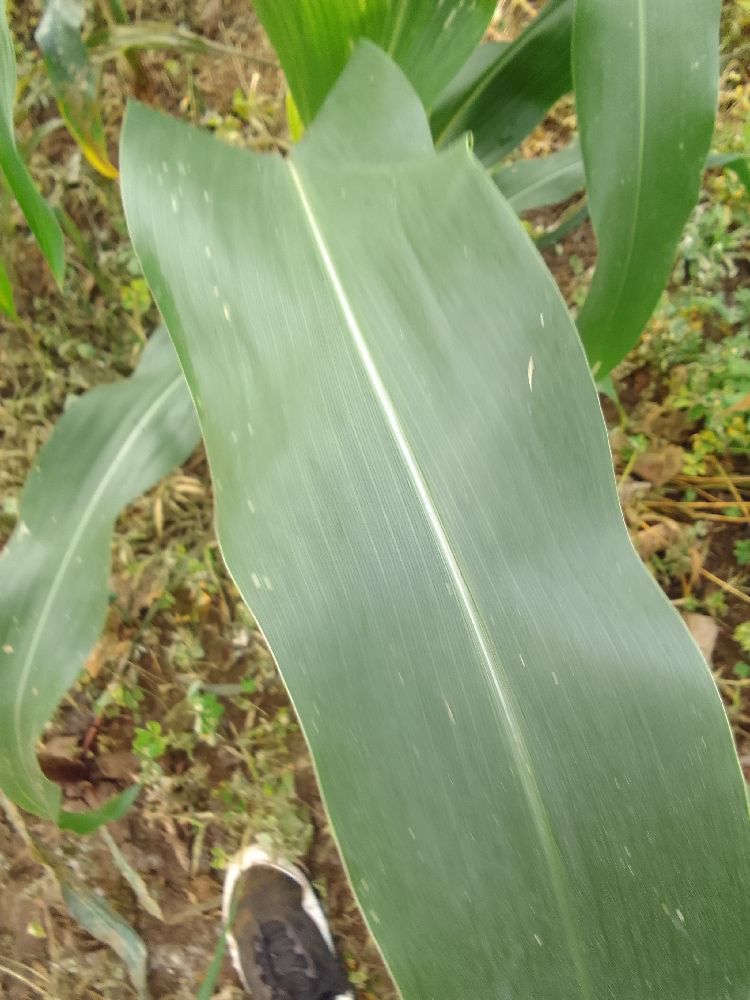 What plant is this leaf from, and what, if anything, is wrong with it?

maize, healthy
